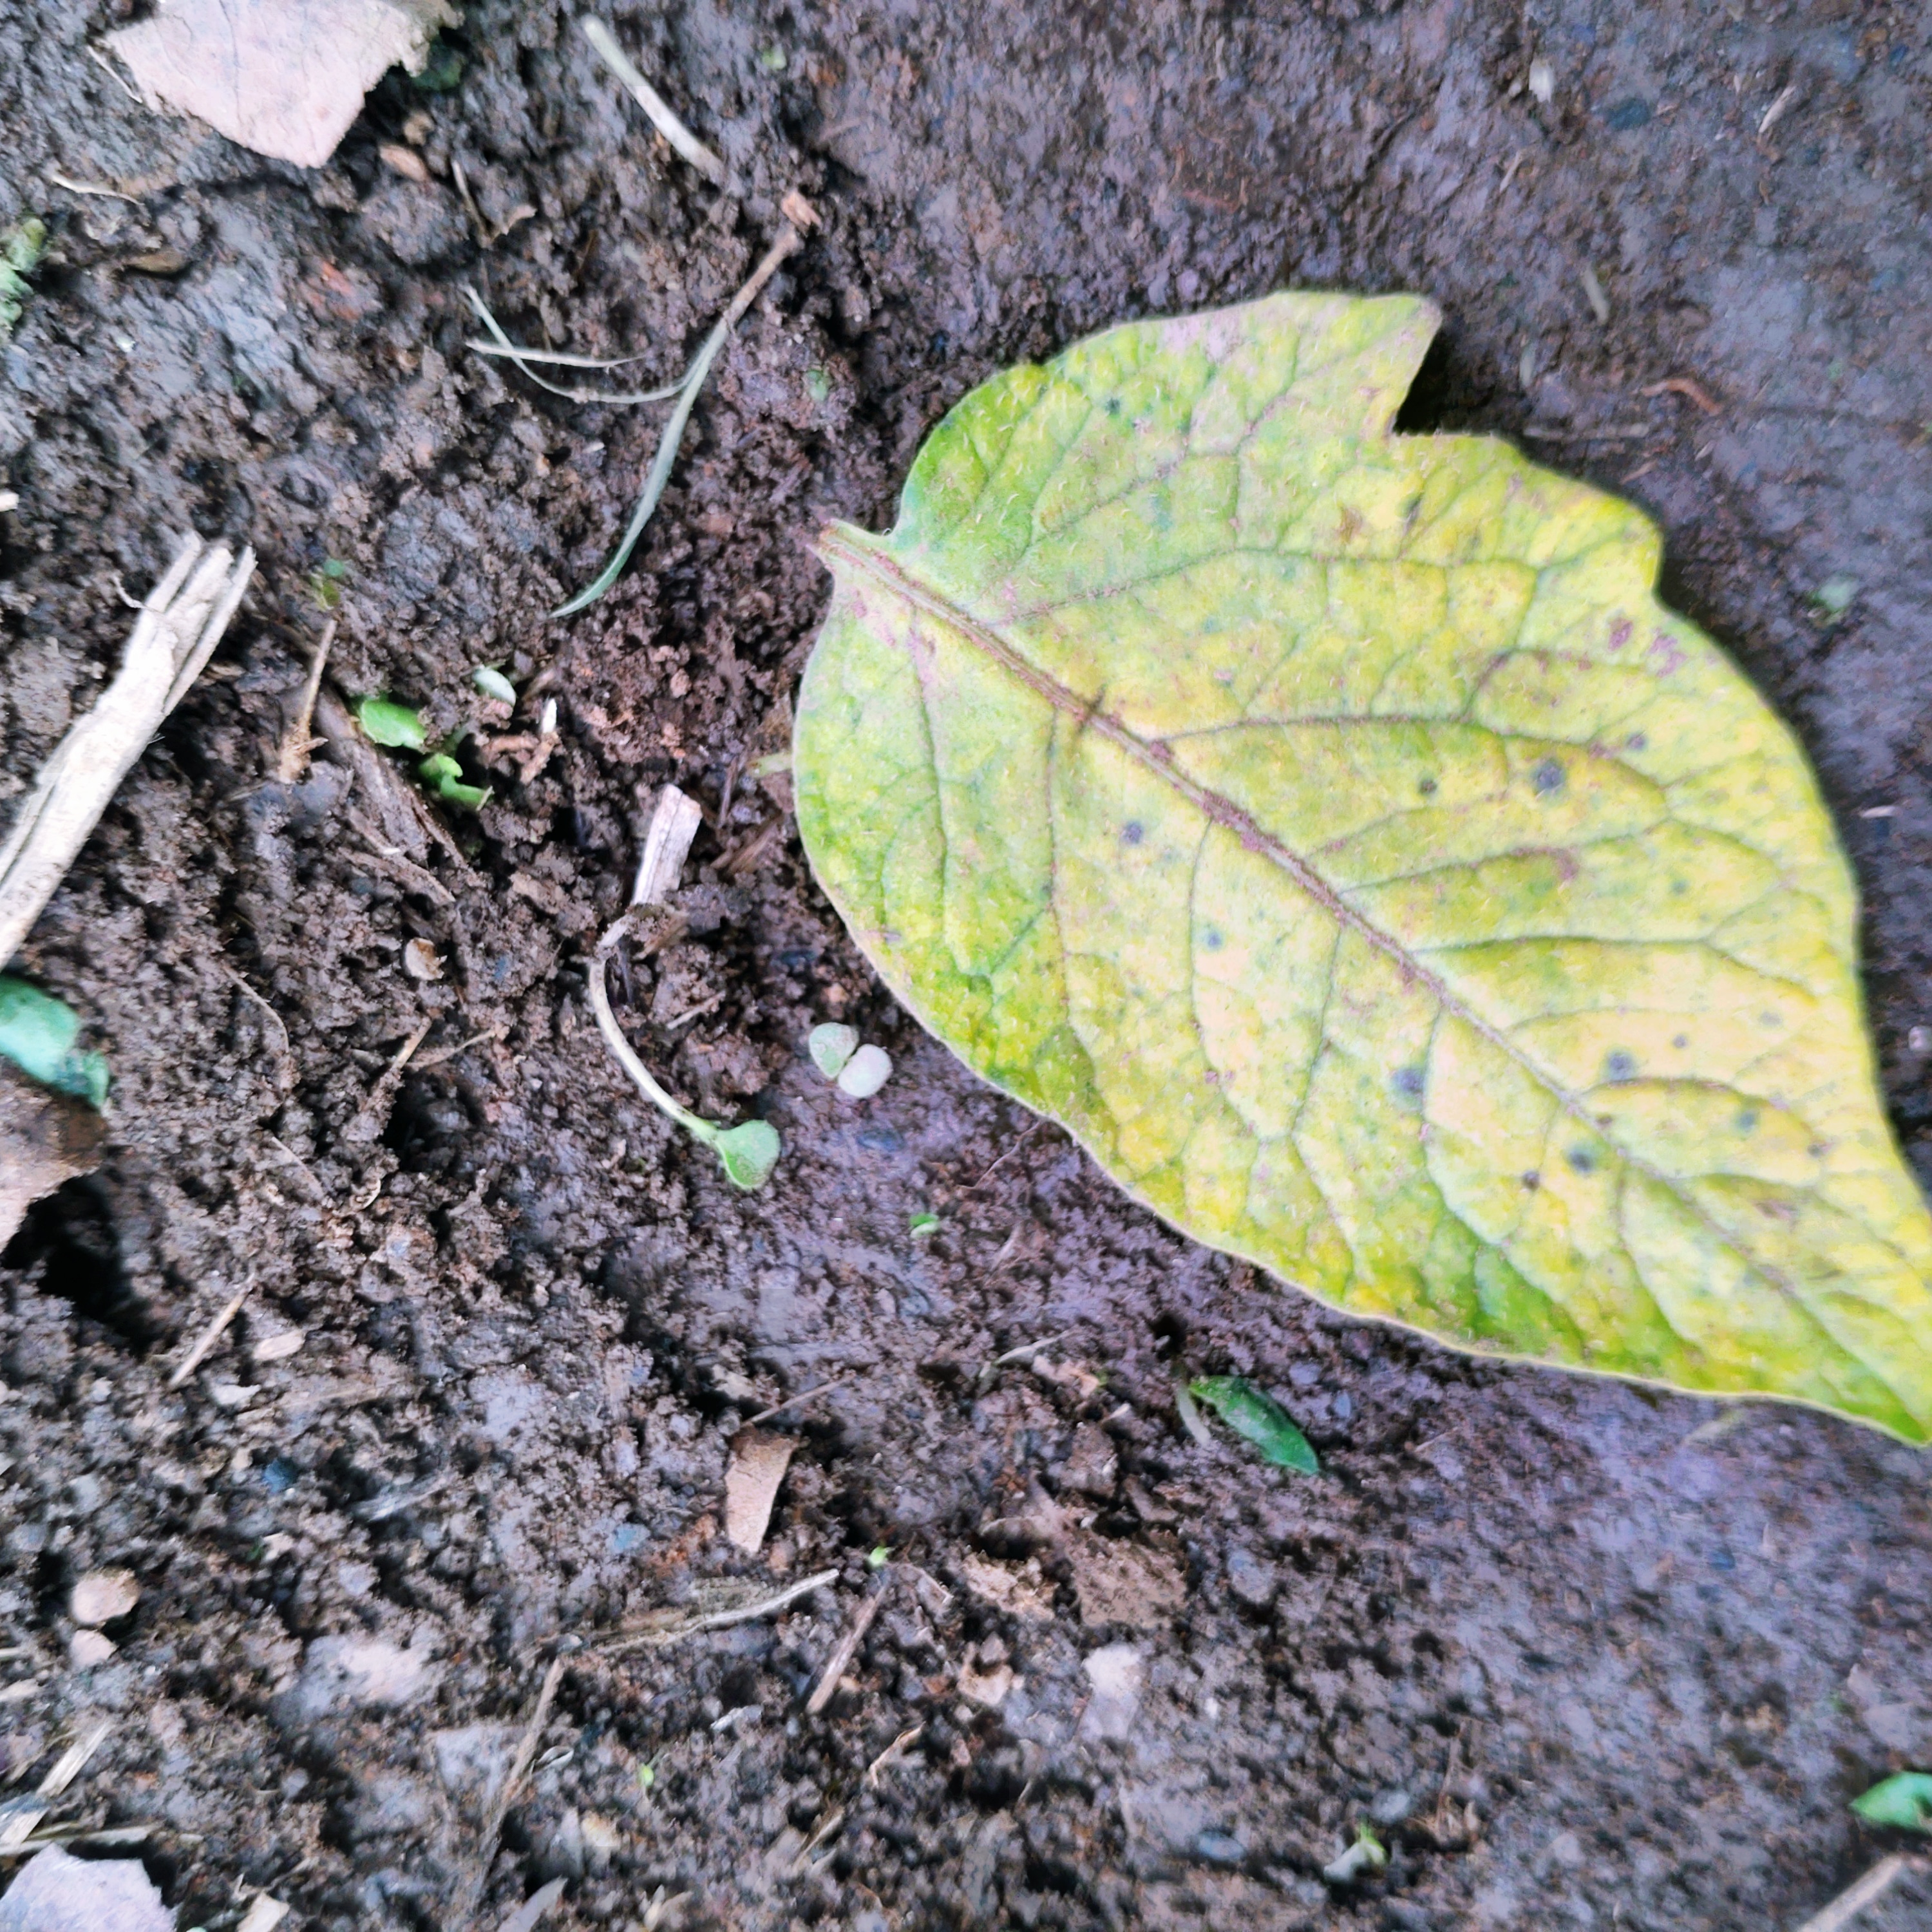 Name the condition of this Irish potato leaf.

late blight
